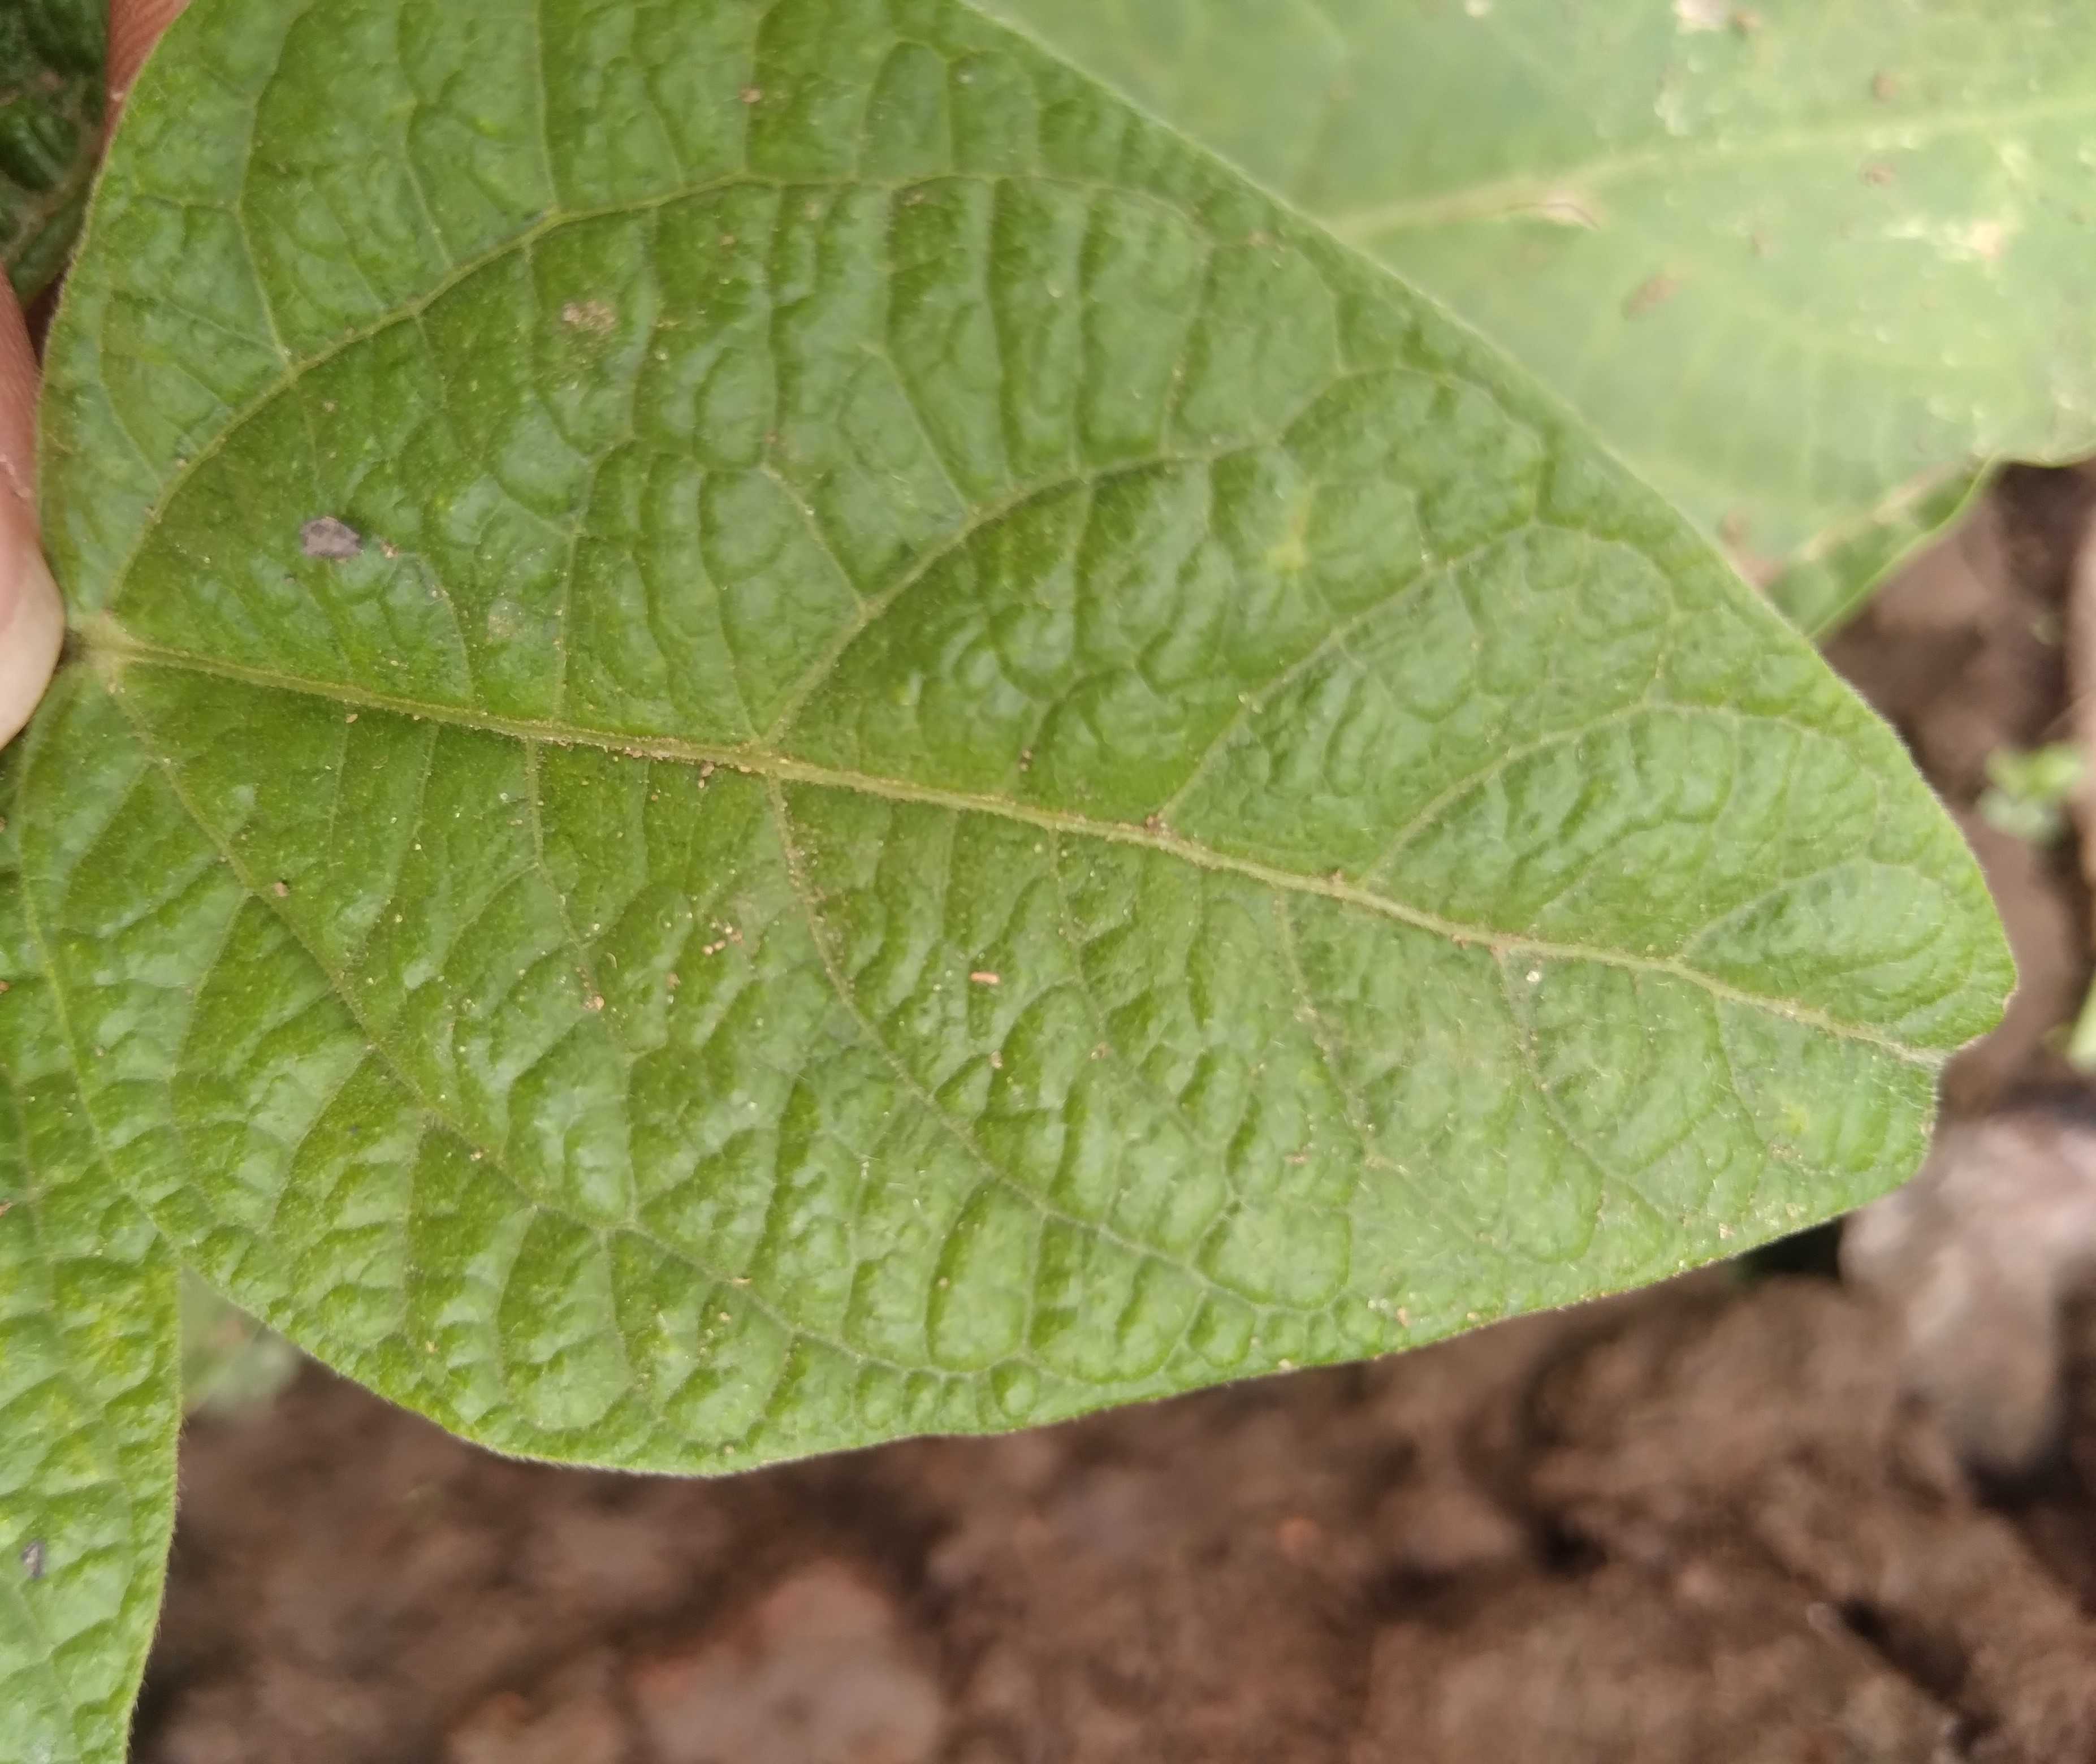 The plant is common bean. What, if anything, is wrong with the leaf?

healthy
